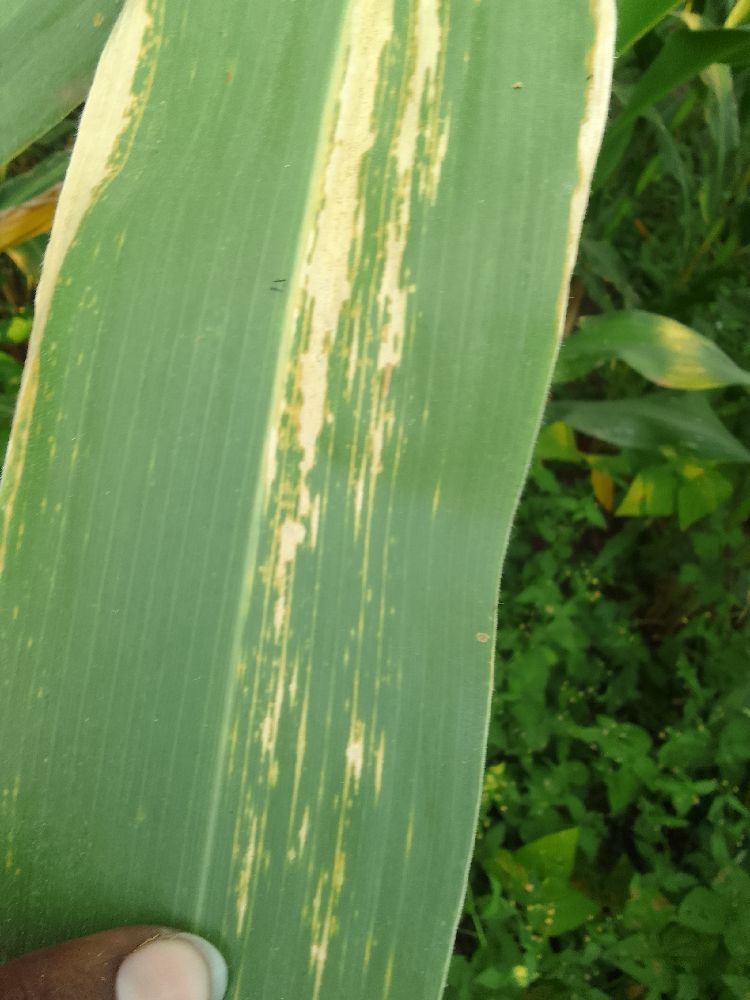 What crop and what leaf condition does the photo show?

maize, maize lethal necrosis
